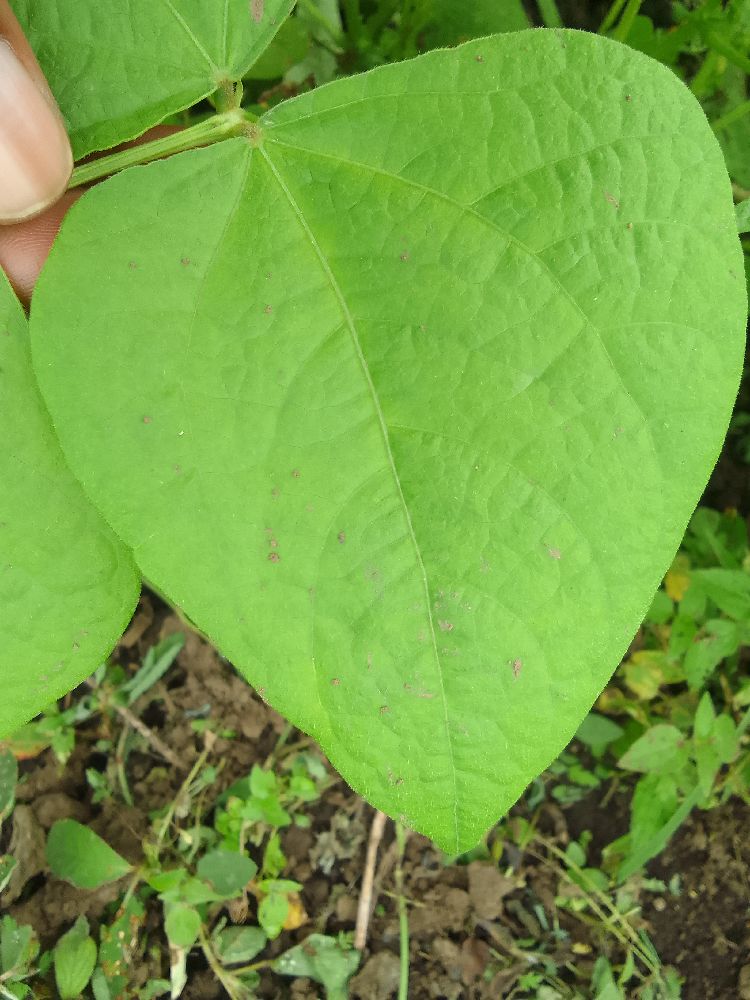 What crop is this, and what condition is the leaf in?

common bean, healthy
